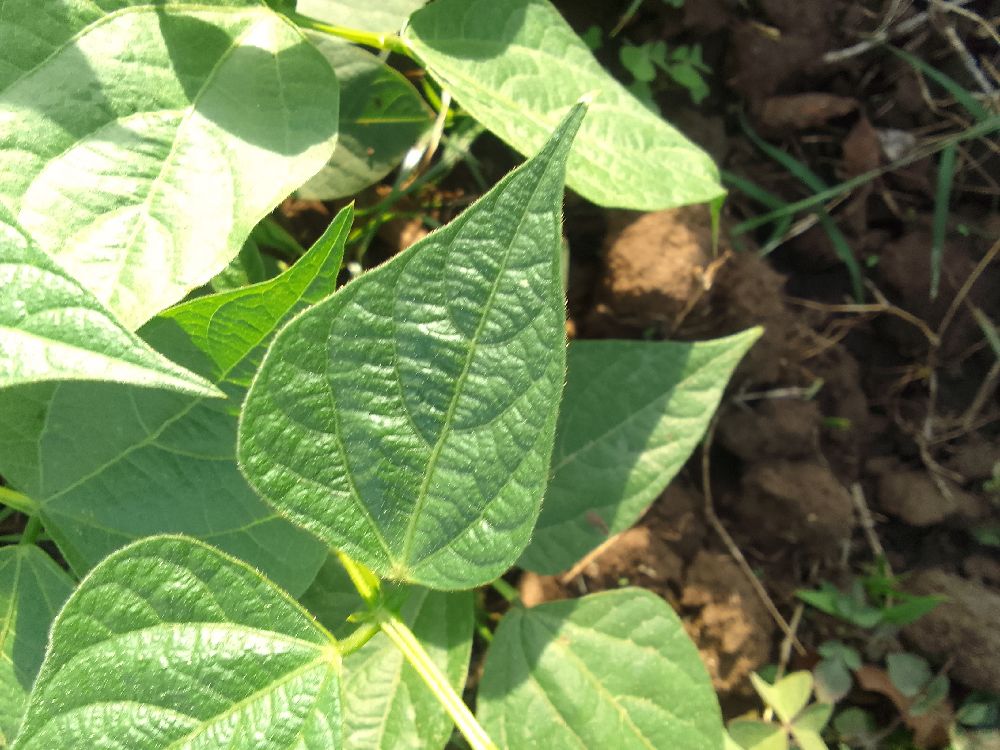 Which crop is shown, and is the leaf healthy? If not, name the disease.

common bean, healthy
